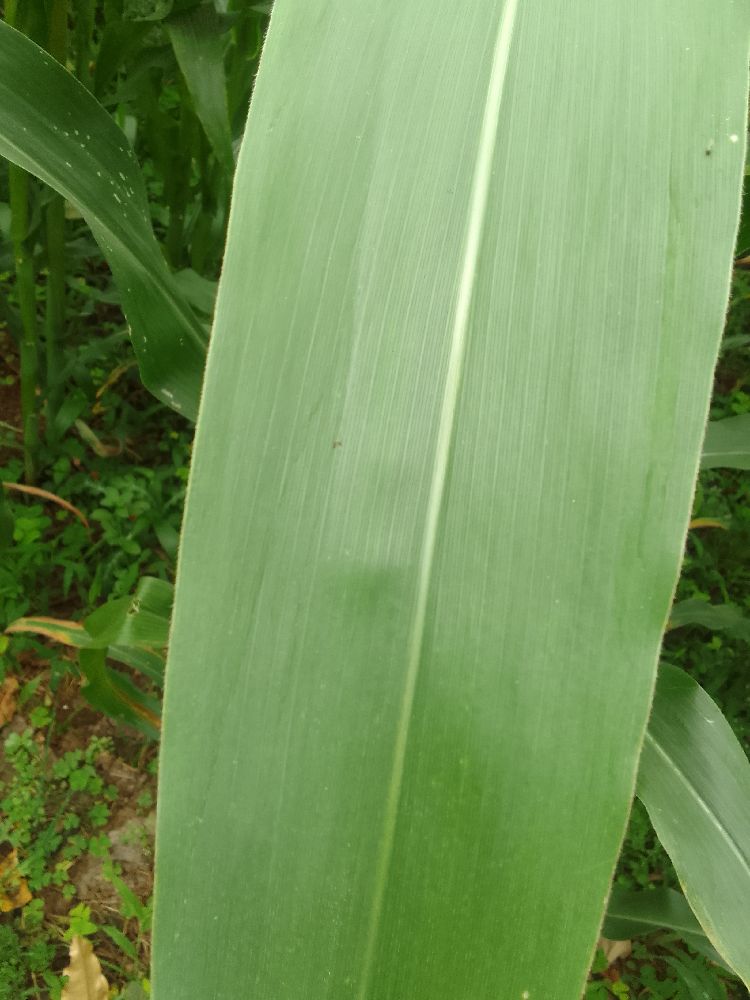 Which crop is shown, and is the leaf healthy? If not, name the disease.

maize, healthy
